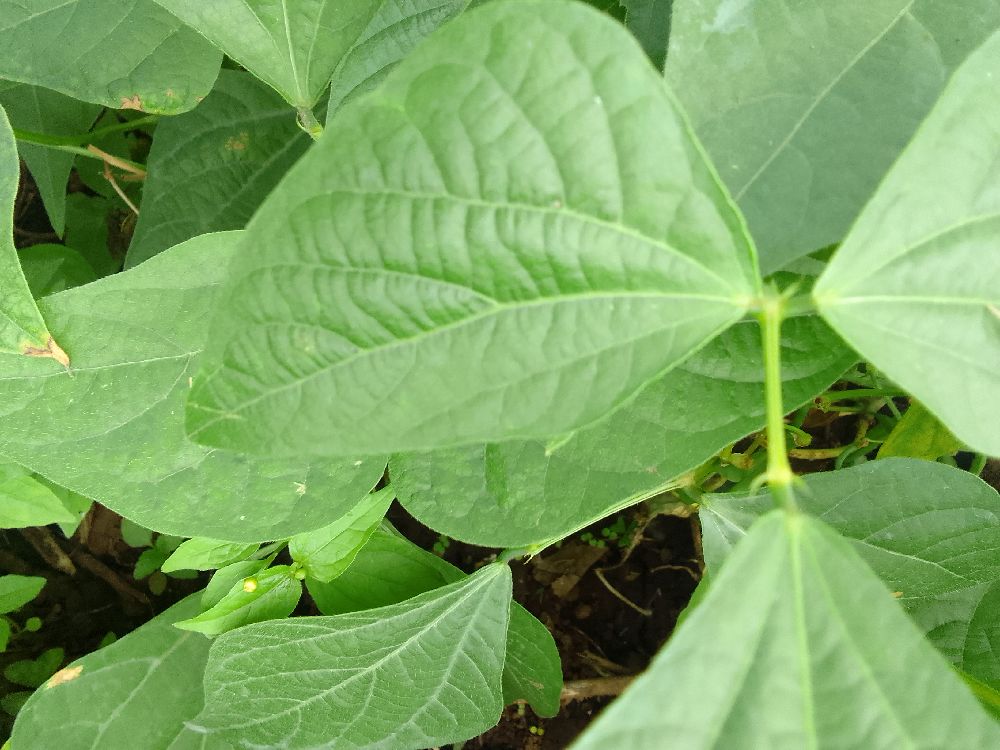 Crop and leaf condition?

common bean, healthy
